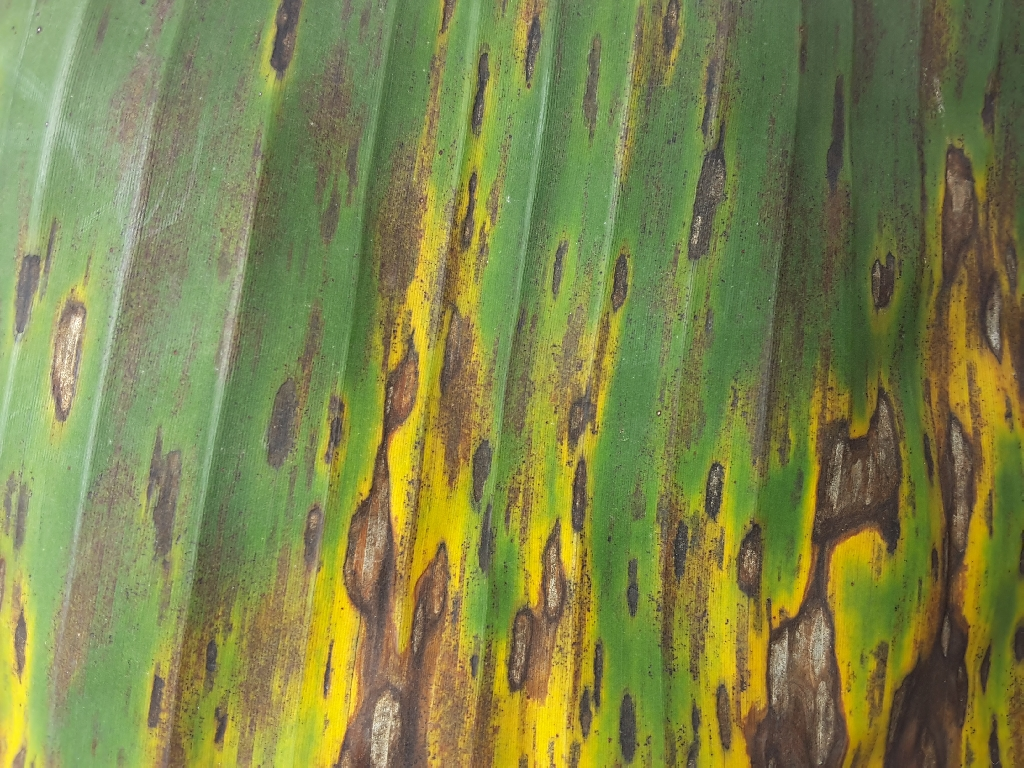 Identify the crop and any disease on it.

banana, black sigatoka
